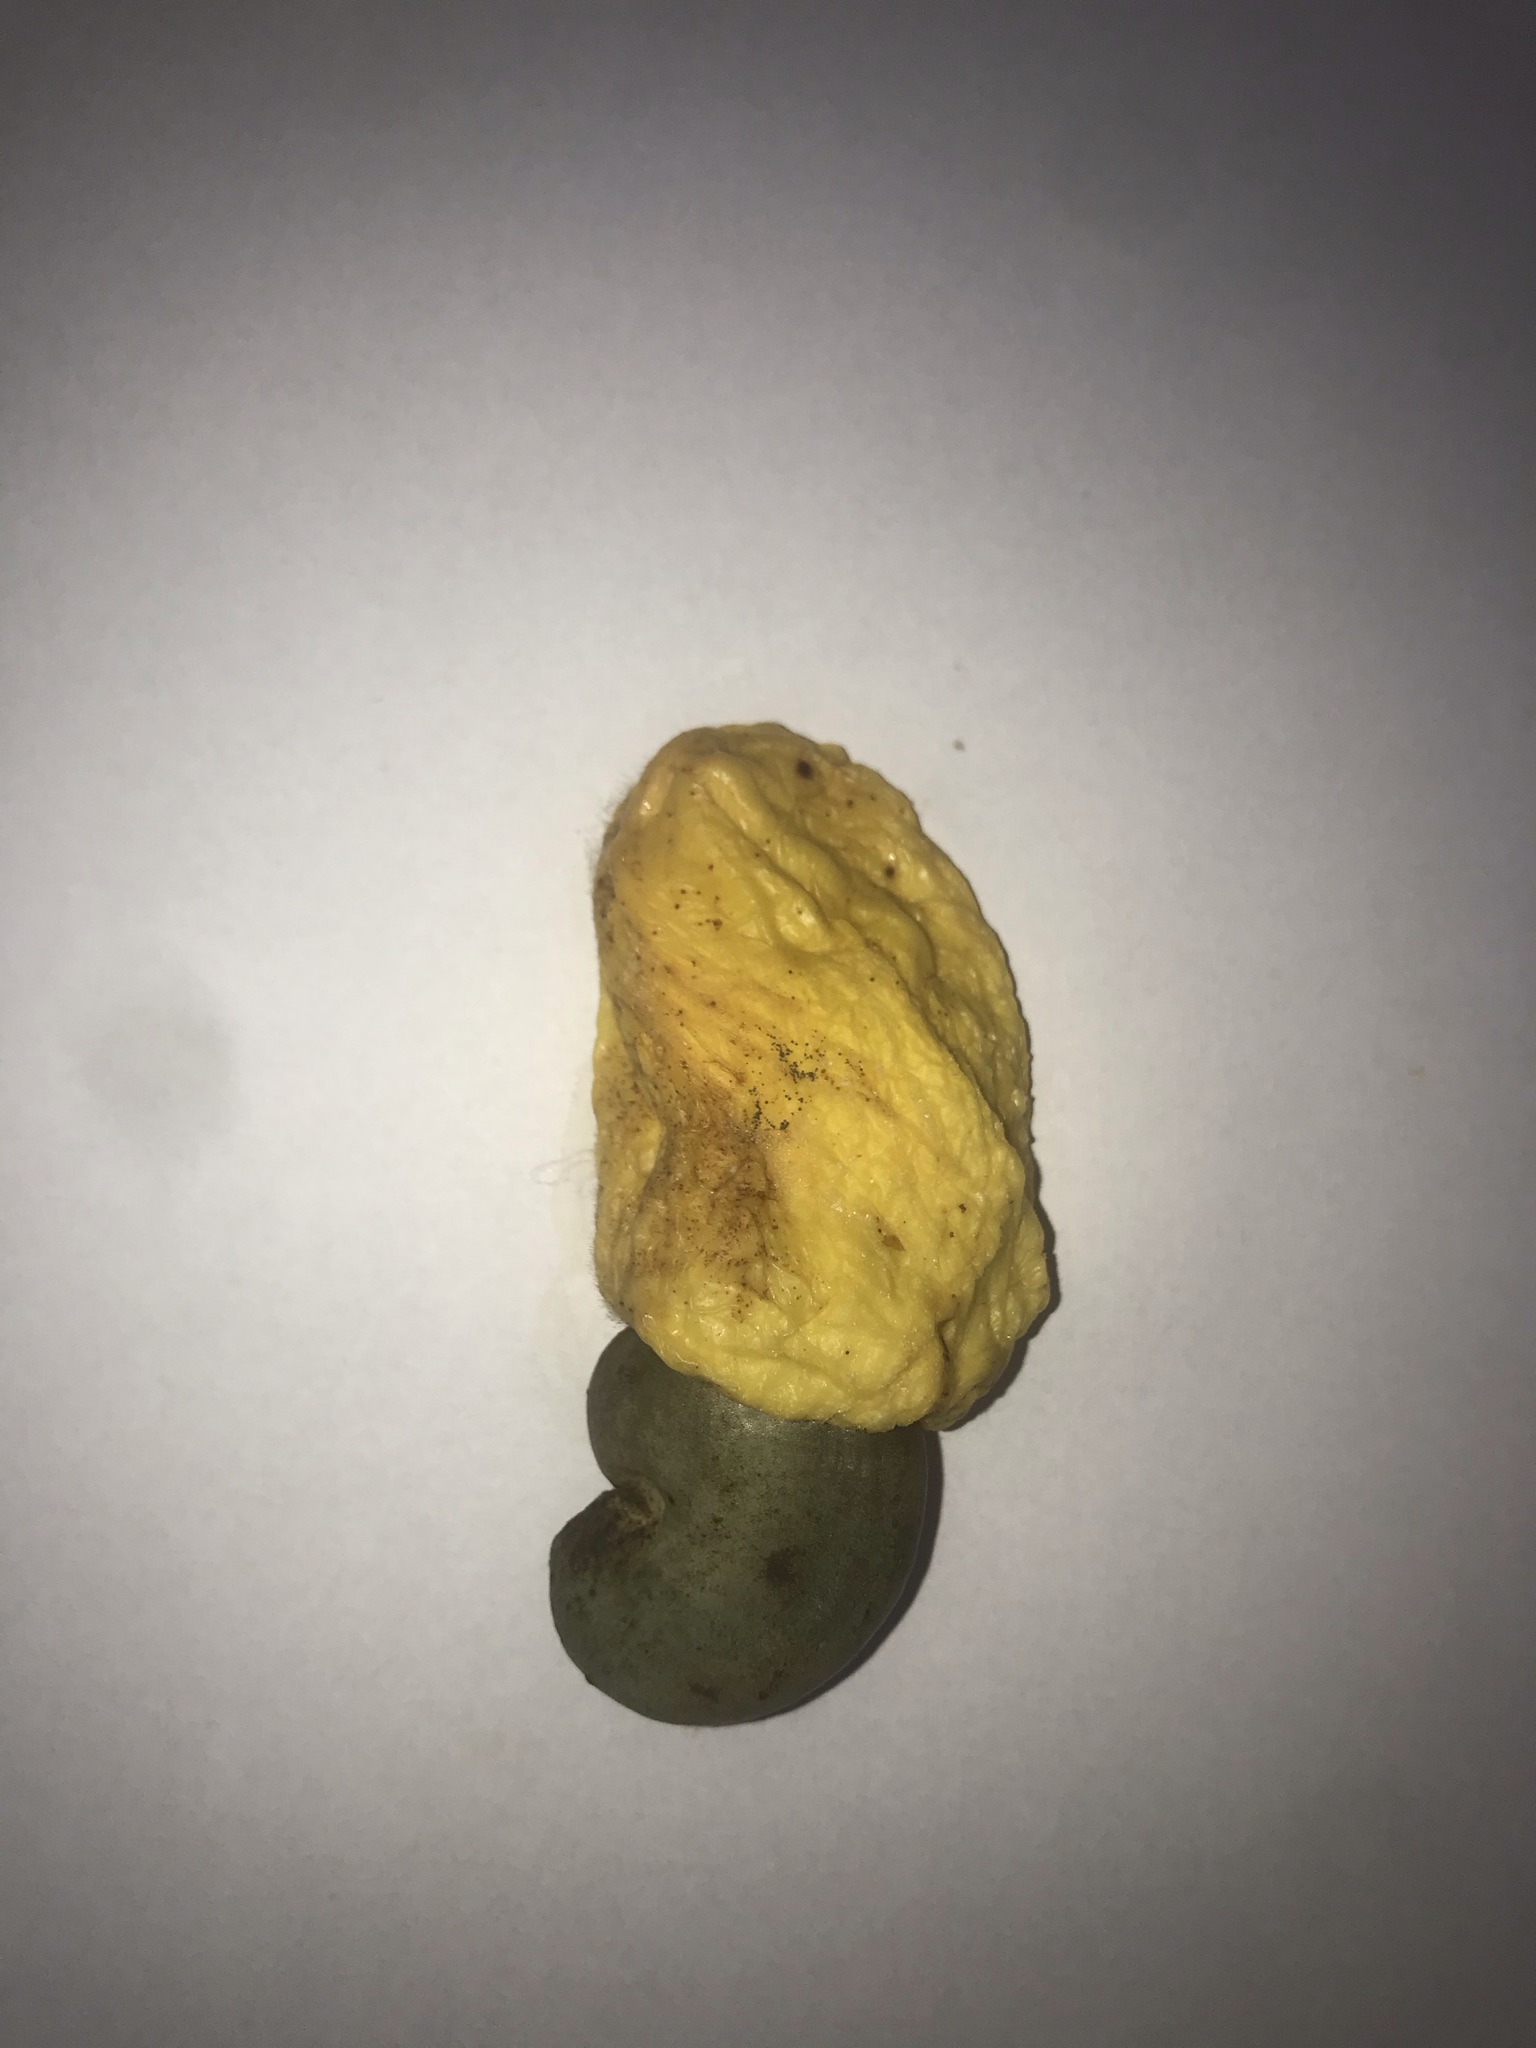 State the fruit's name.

caju amarelo
